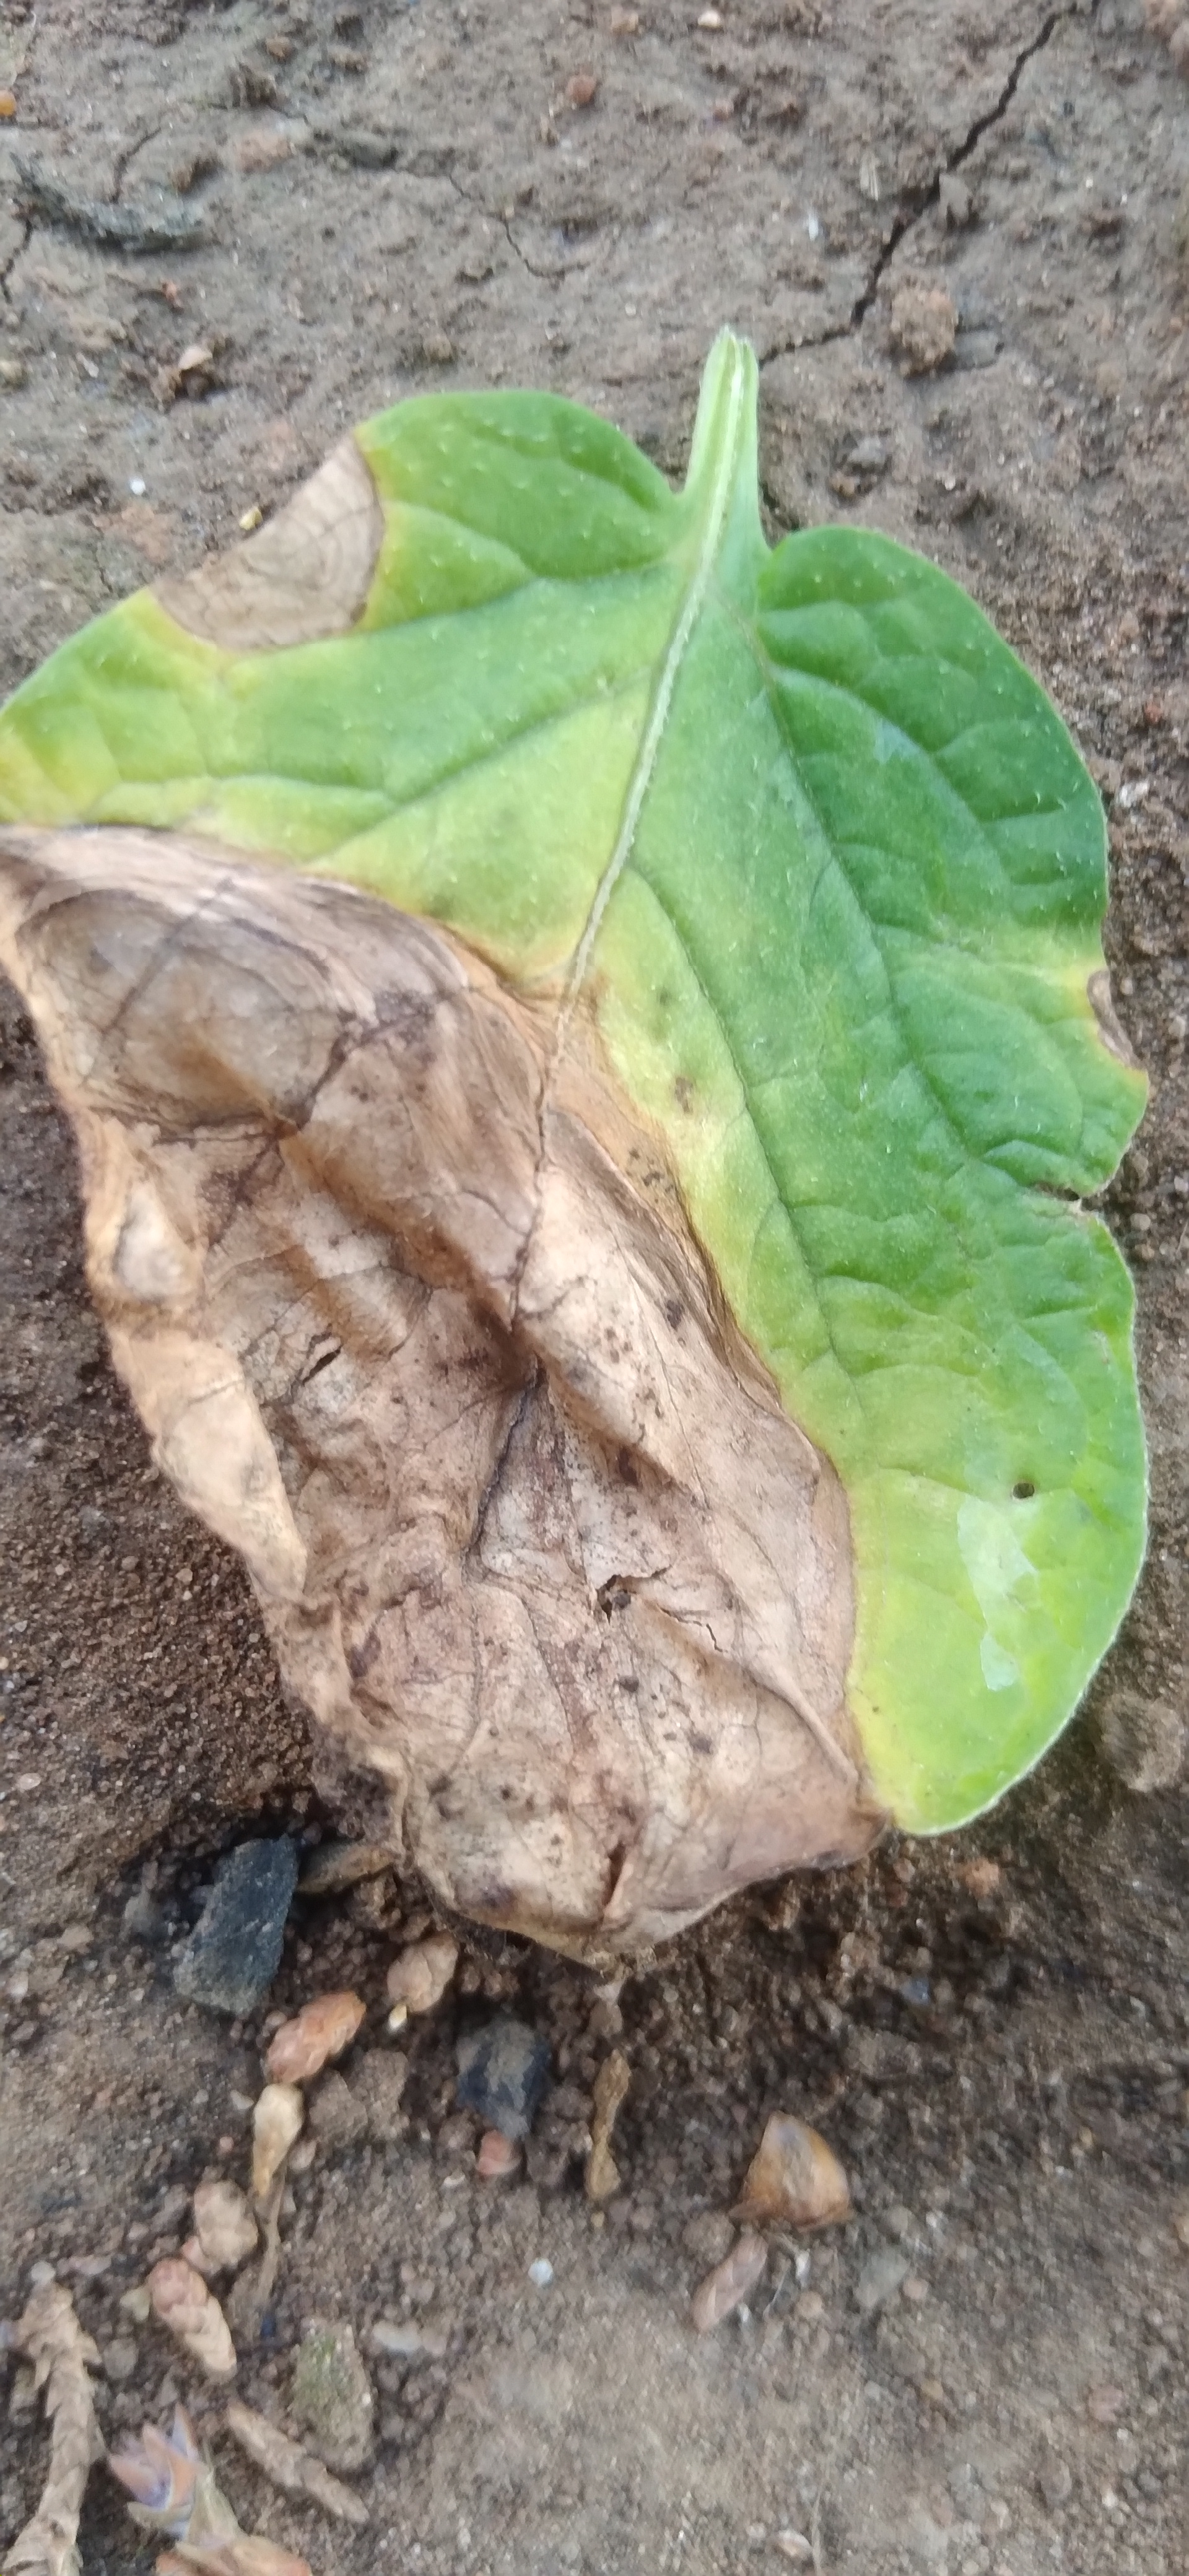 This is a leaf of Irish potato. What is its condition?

early blight
